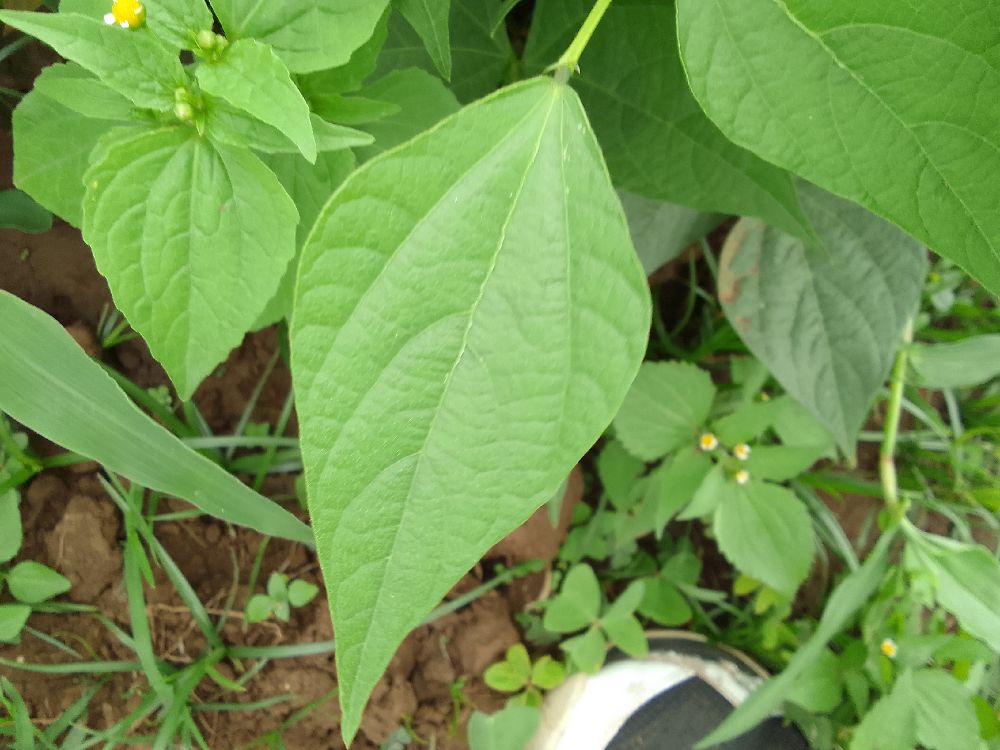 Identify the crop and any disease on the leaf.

common bean, healthy
